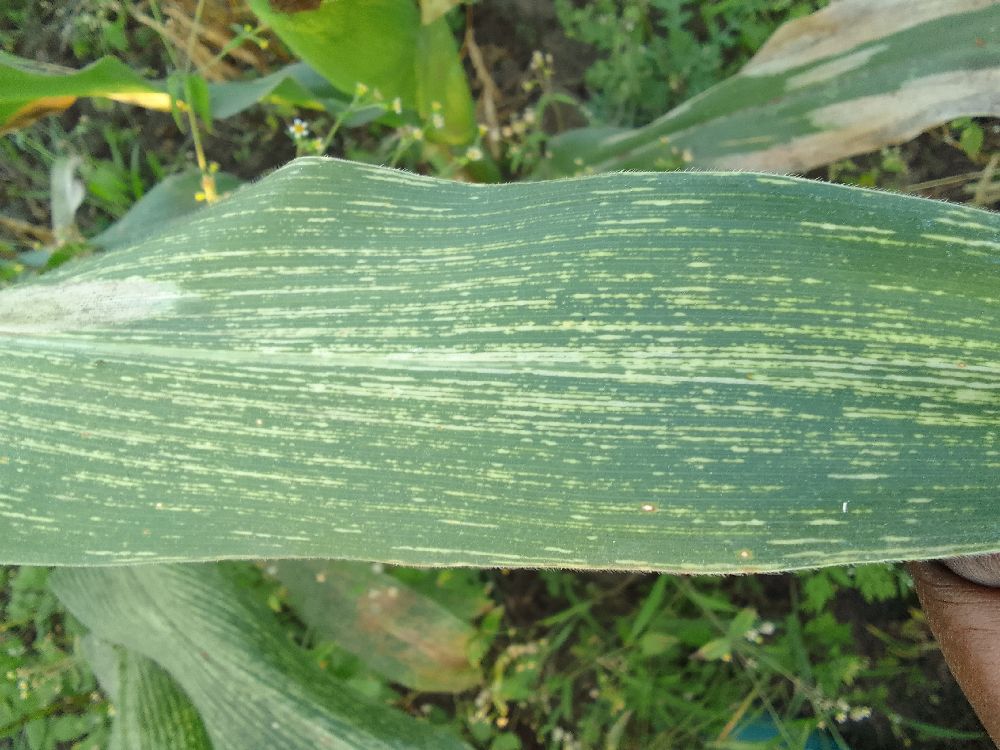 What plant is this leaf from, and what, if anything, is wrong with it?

maize, maize streak virus
